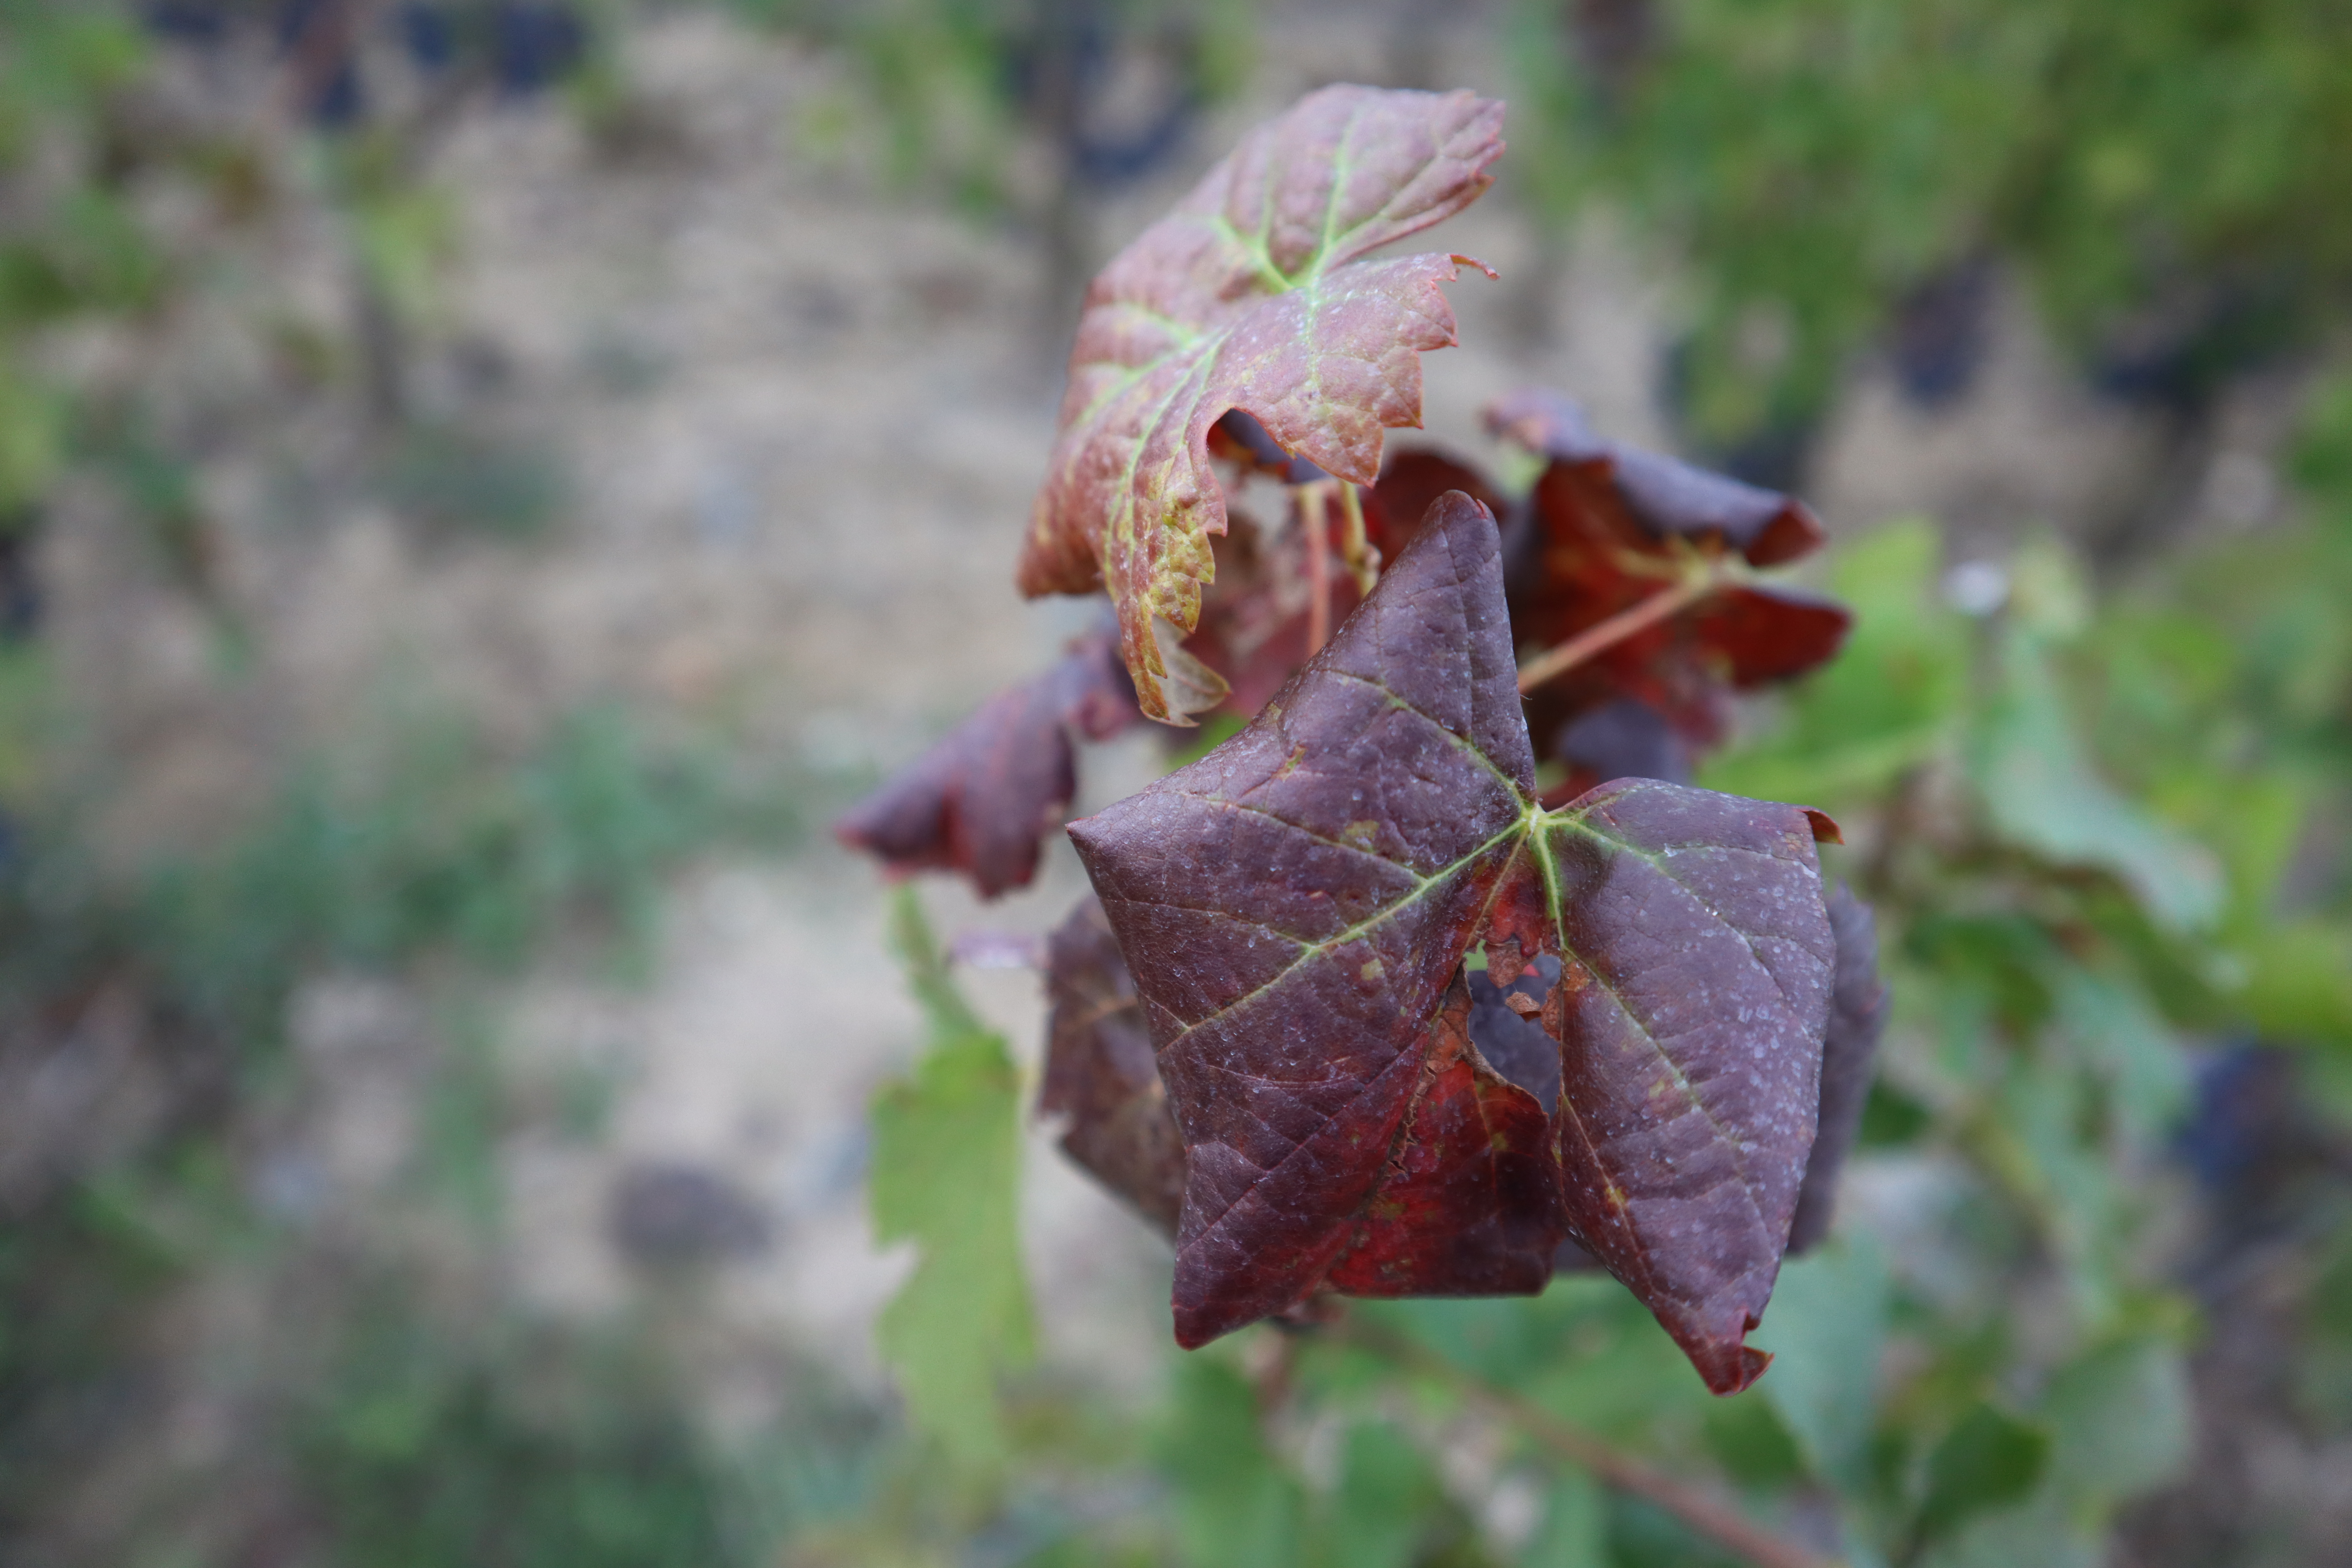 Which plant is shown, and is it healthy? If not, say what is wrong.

grapevine, buffalo treehopper, hail, sunburn
